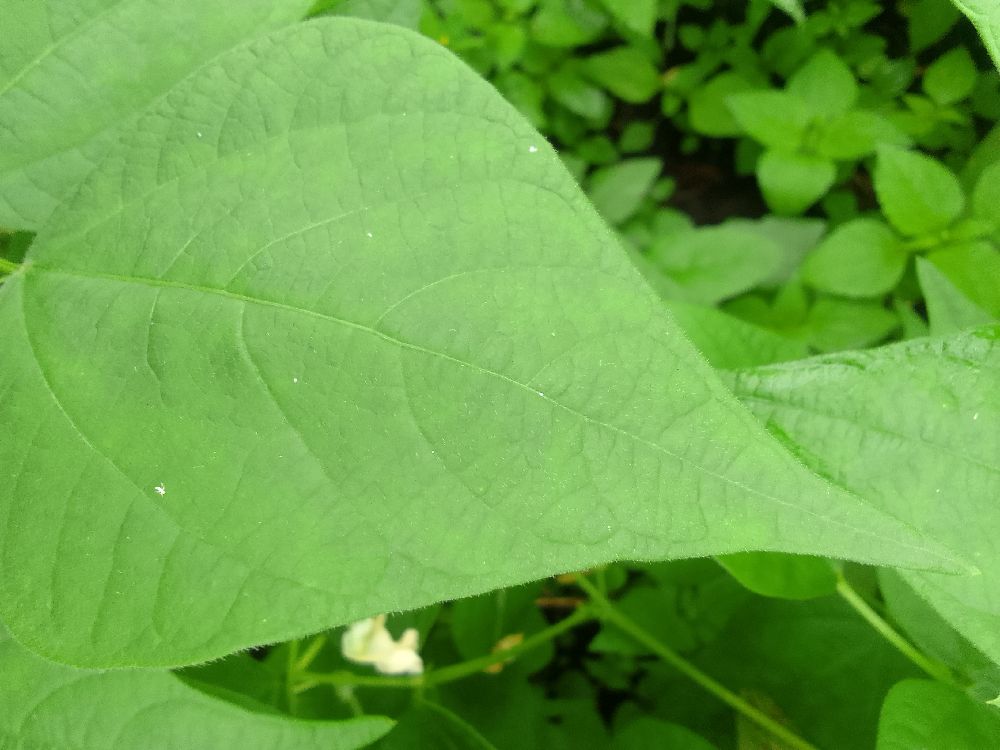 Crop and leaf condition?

common bean, healthy
